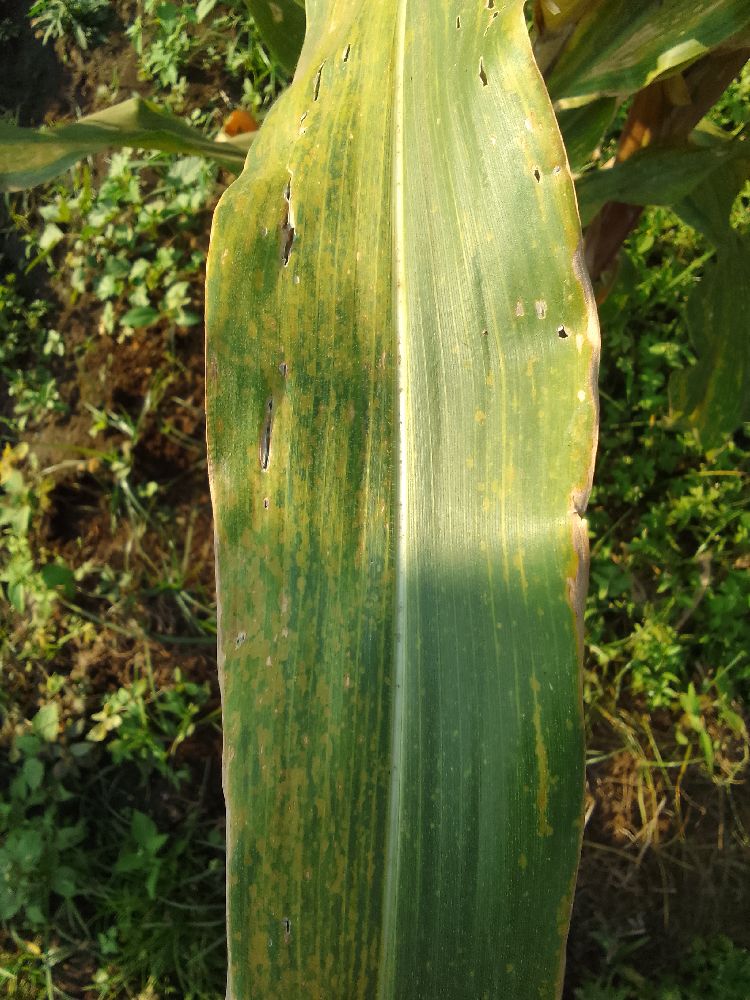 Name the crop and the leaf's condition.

maize, maize lethal necrosis
